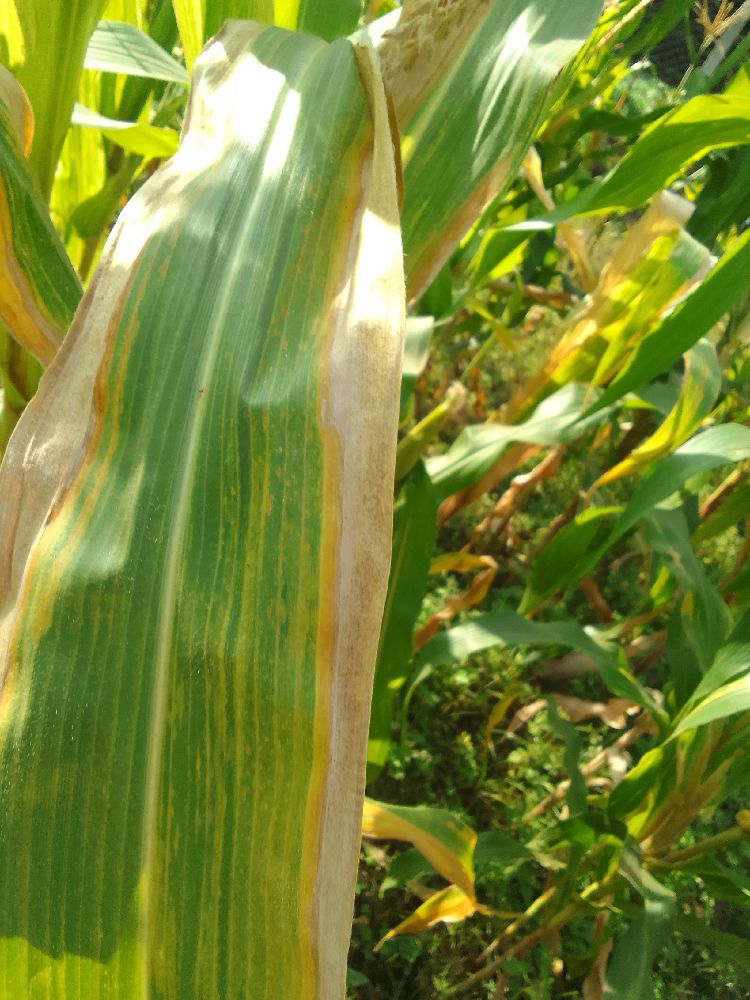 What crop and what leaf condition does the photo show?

maize, maize lethal necrosis
